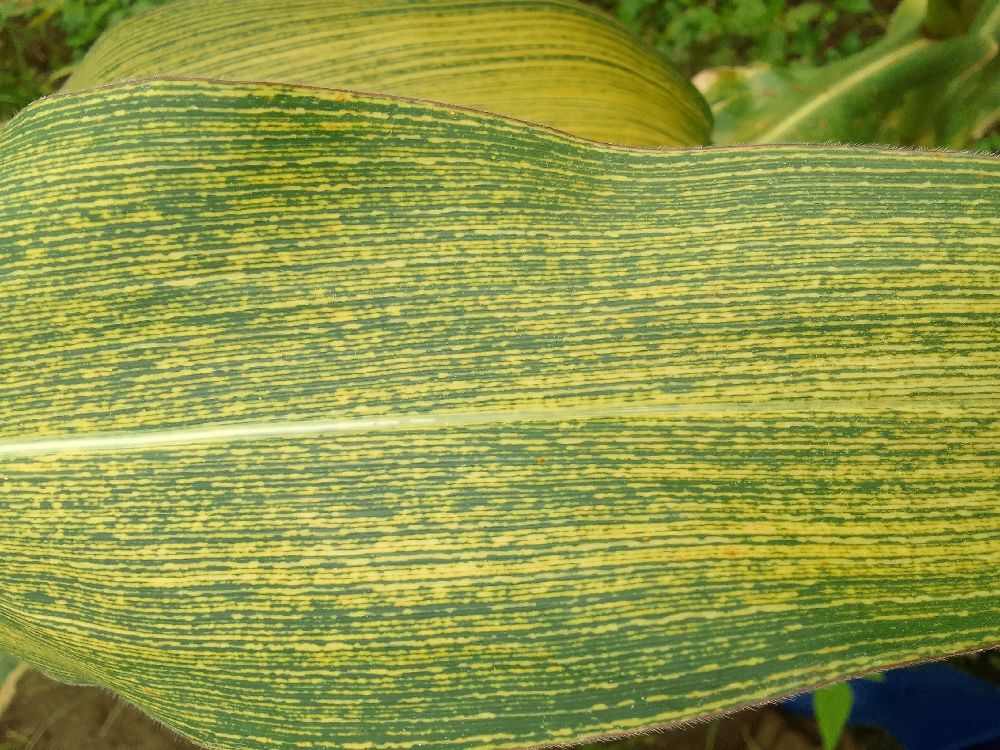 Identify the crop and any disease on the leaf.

maize, maize streak virus
